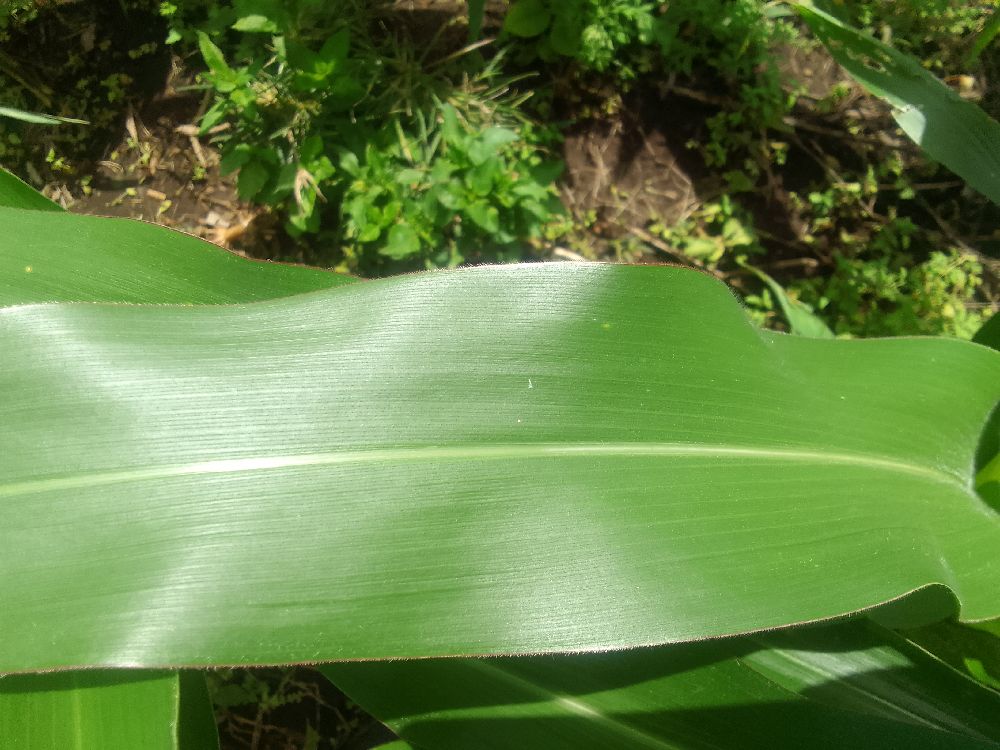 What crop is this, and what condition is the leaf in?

maize, healthy
